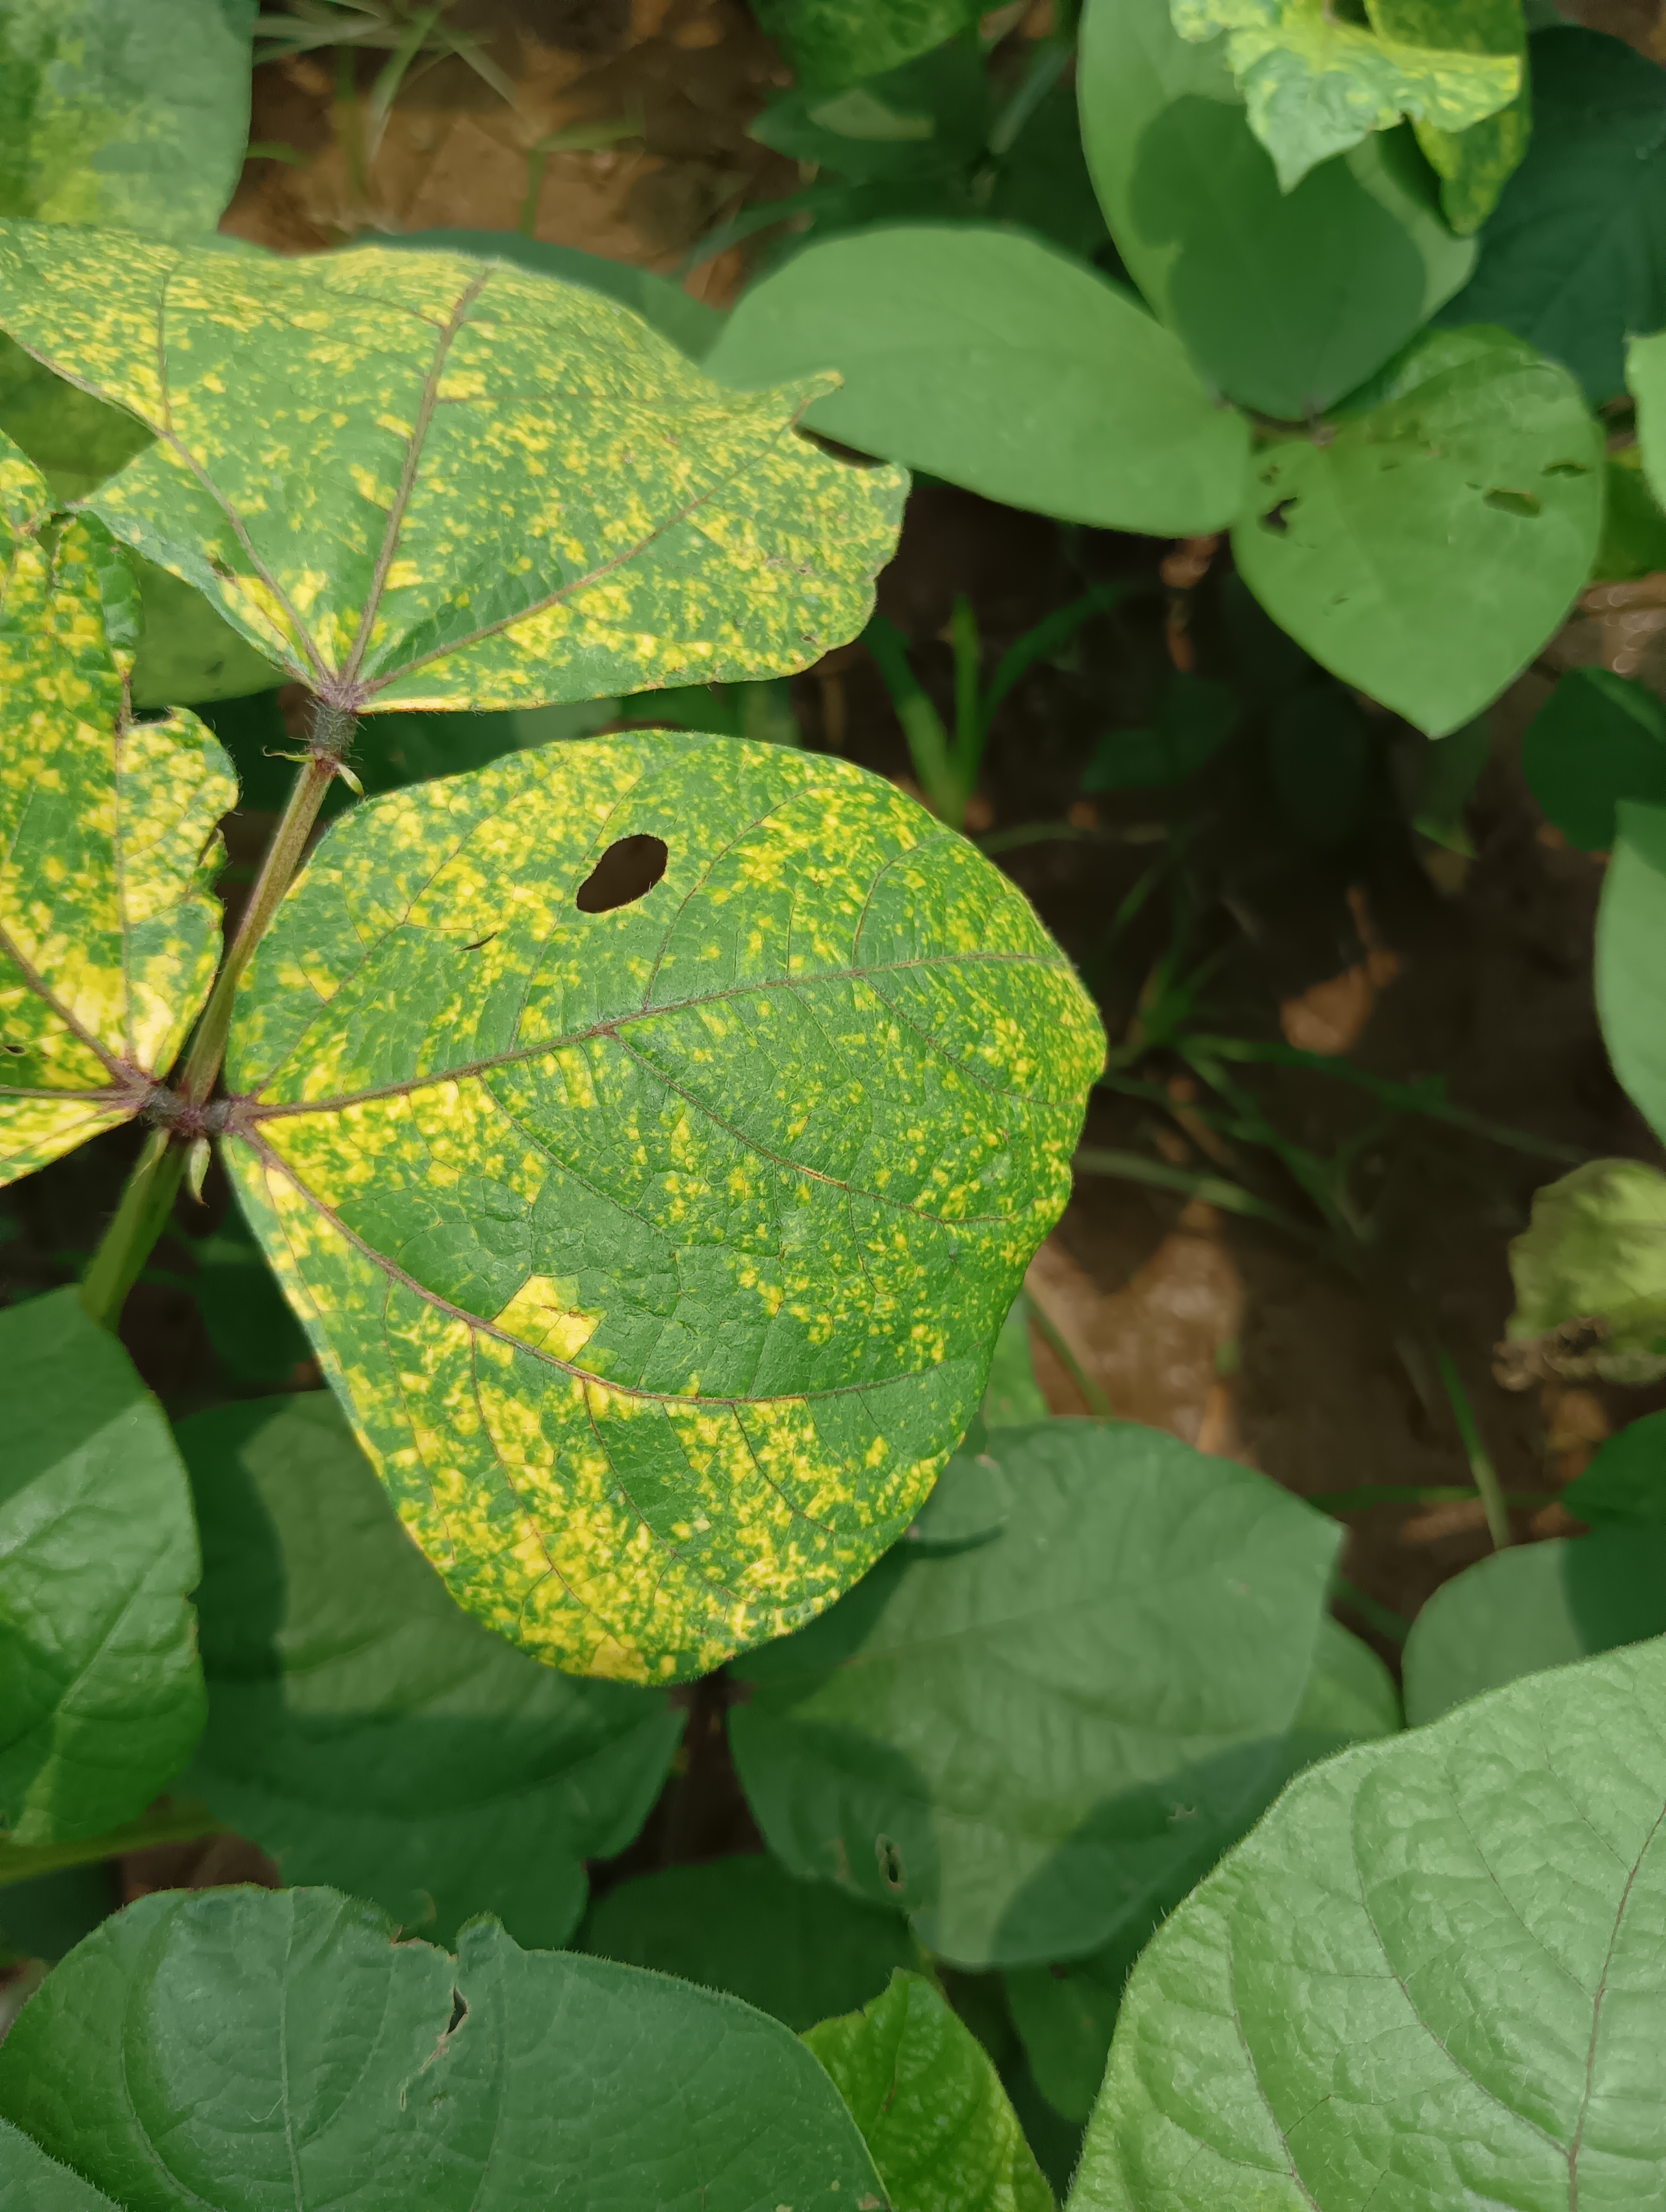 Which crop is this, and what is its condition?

mungbean, yellow mosaic
